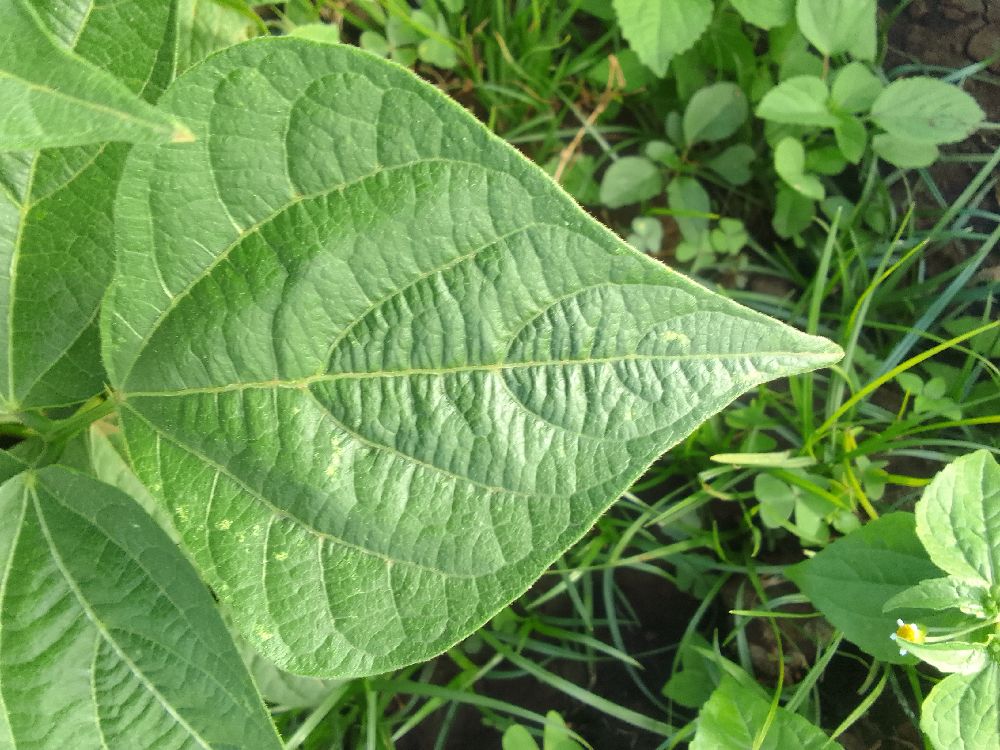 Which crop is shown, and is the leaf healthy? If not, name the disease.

common bean, healthy
